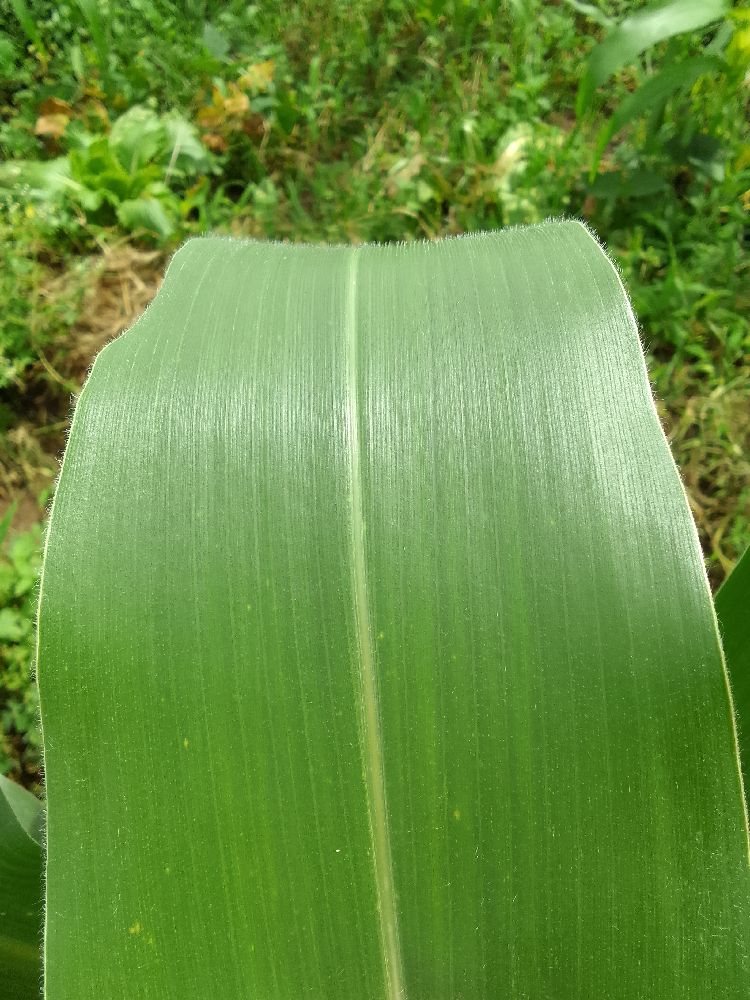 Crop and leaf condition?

common bean, healthy
